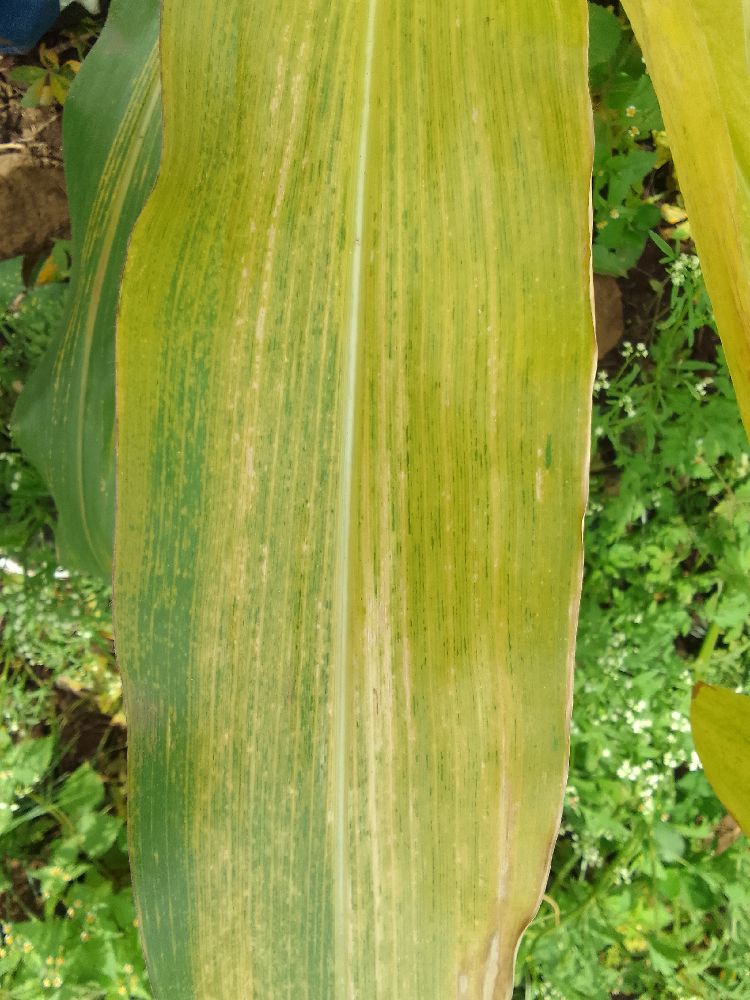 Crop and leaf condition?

maize, maize lethal necrosis
